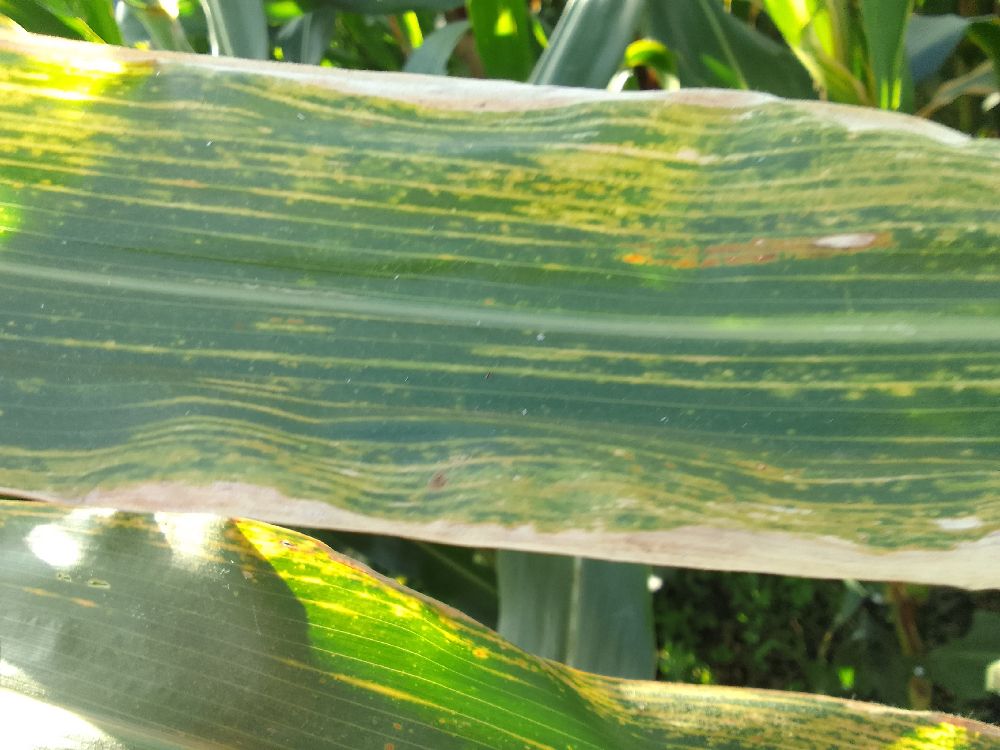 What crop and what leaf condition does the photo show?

maize, maize lethal necrosis
